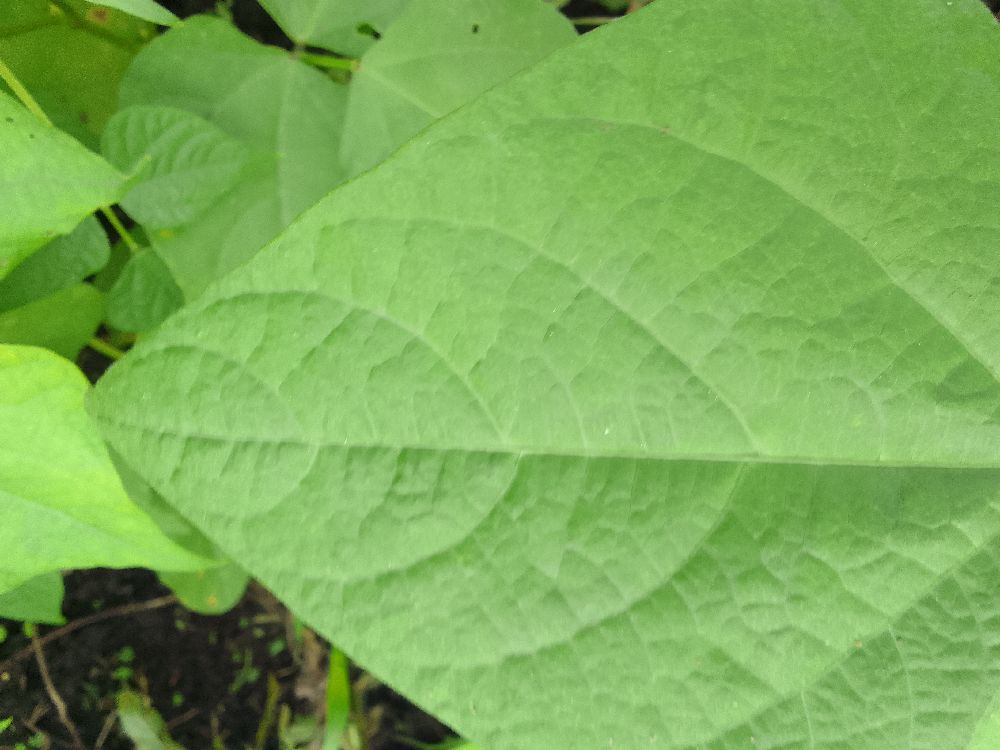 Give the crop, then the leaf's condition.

common bean, healthy
